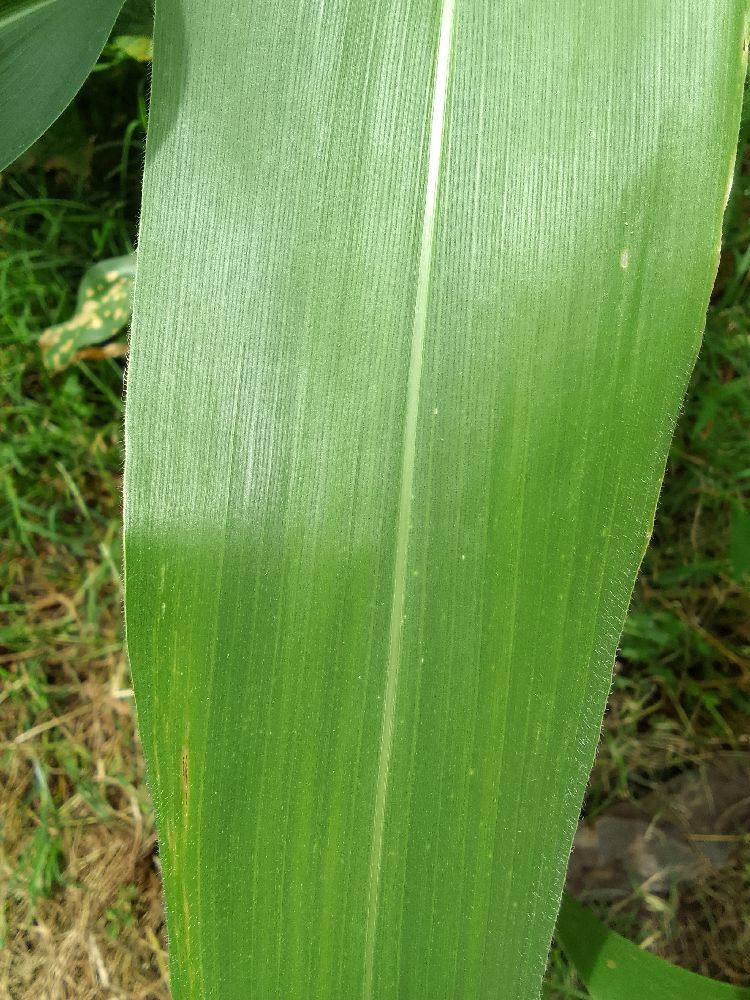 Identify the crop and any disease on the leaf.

maize, healthy
